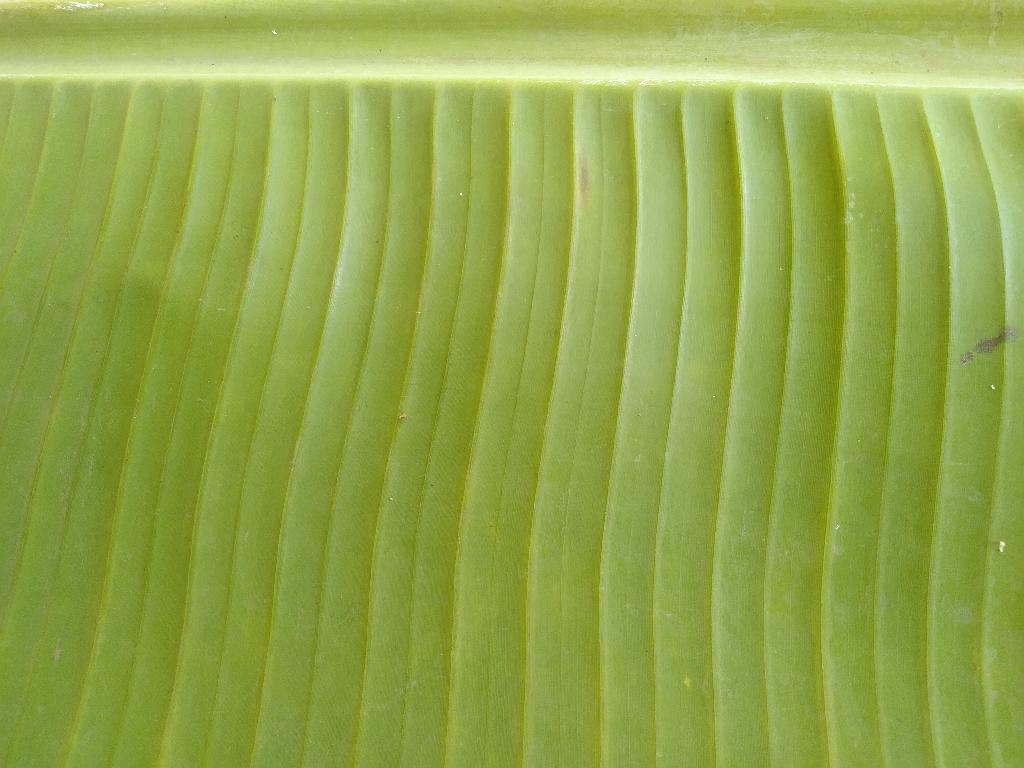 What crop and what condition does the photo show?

banana, healthy
